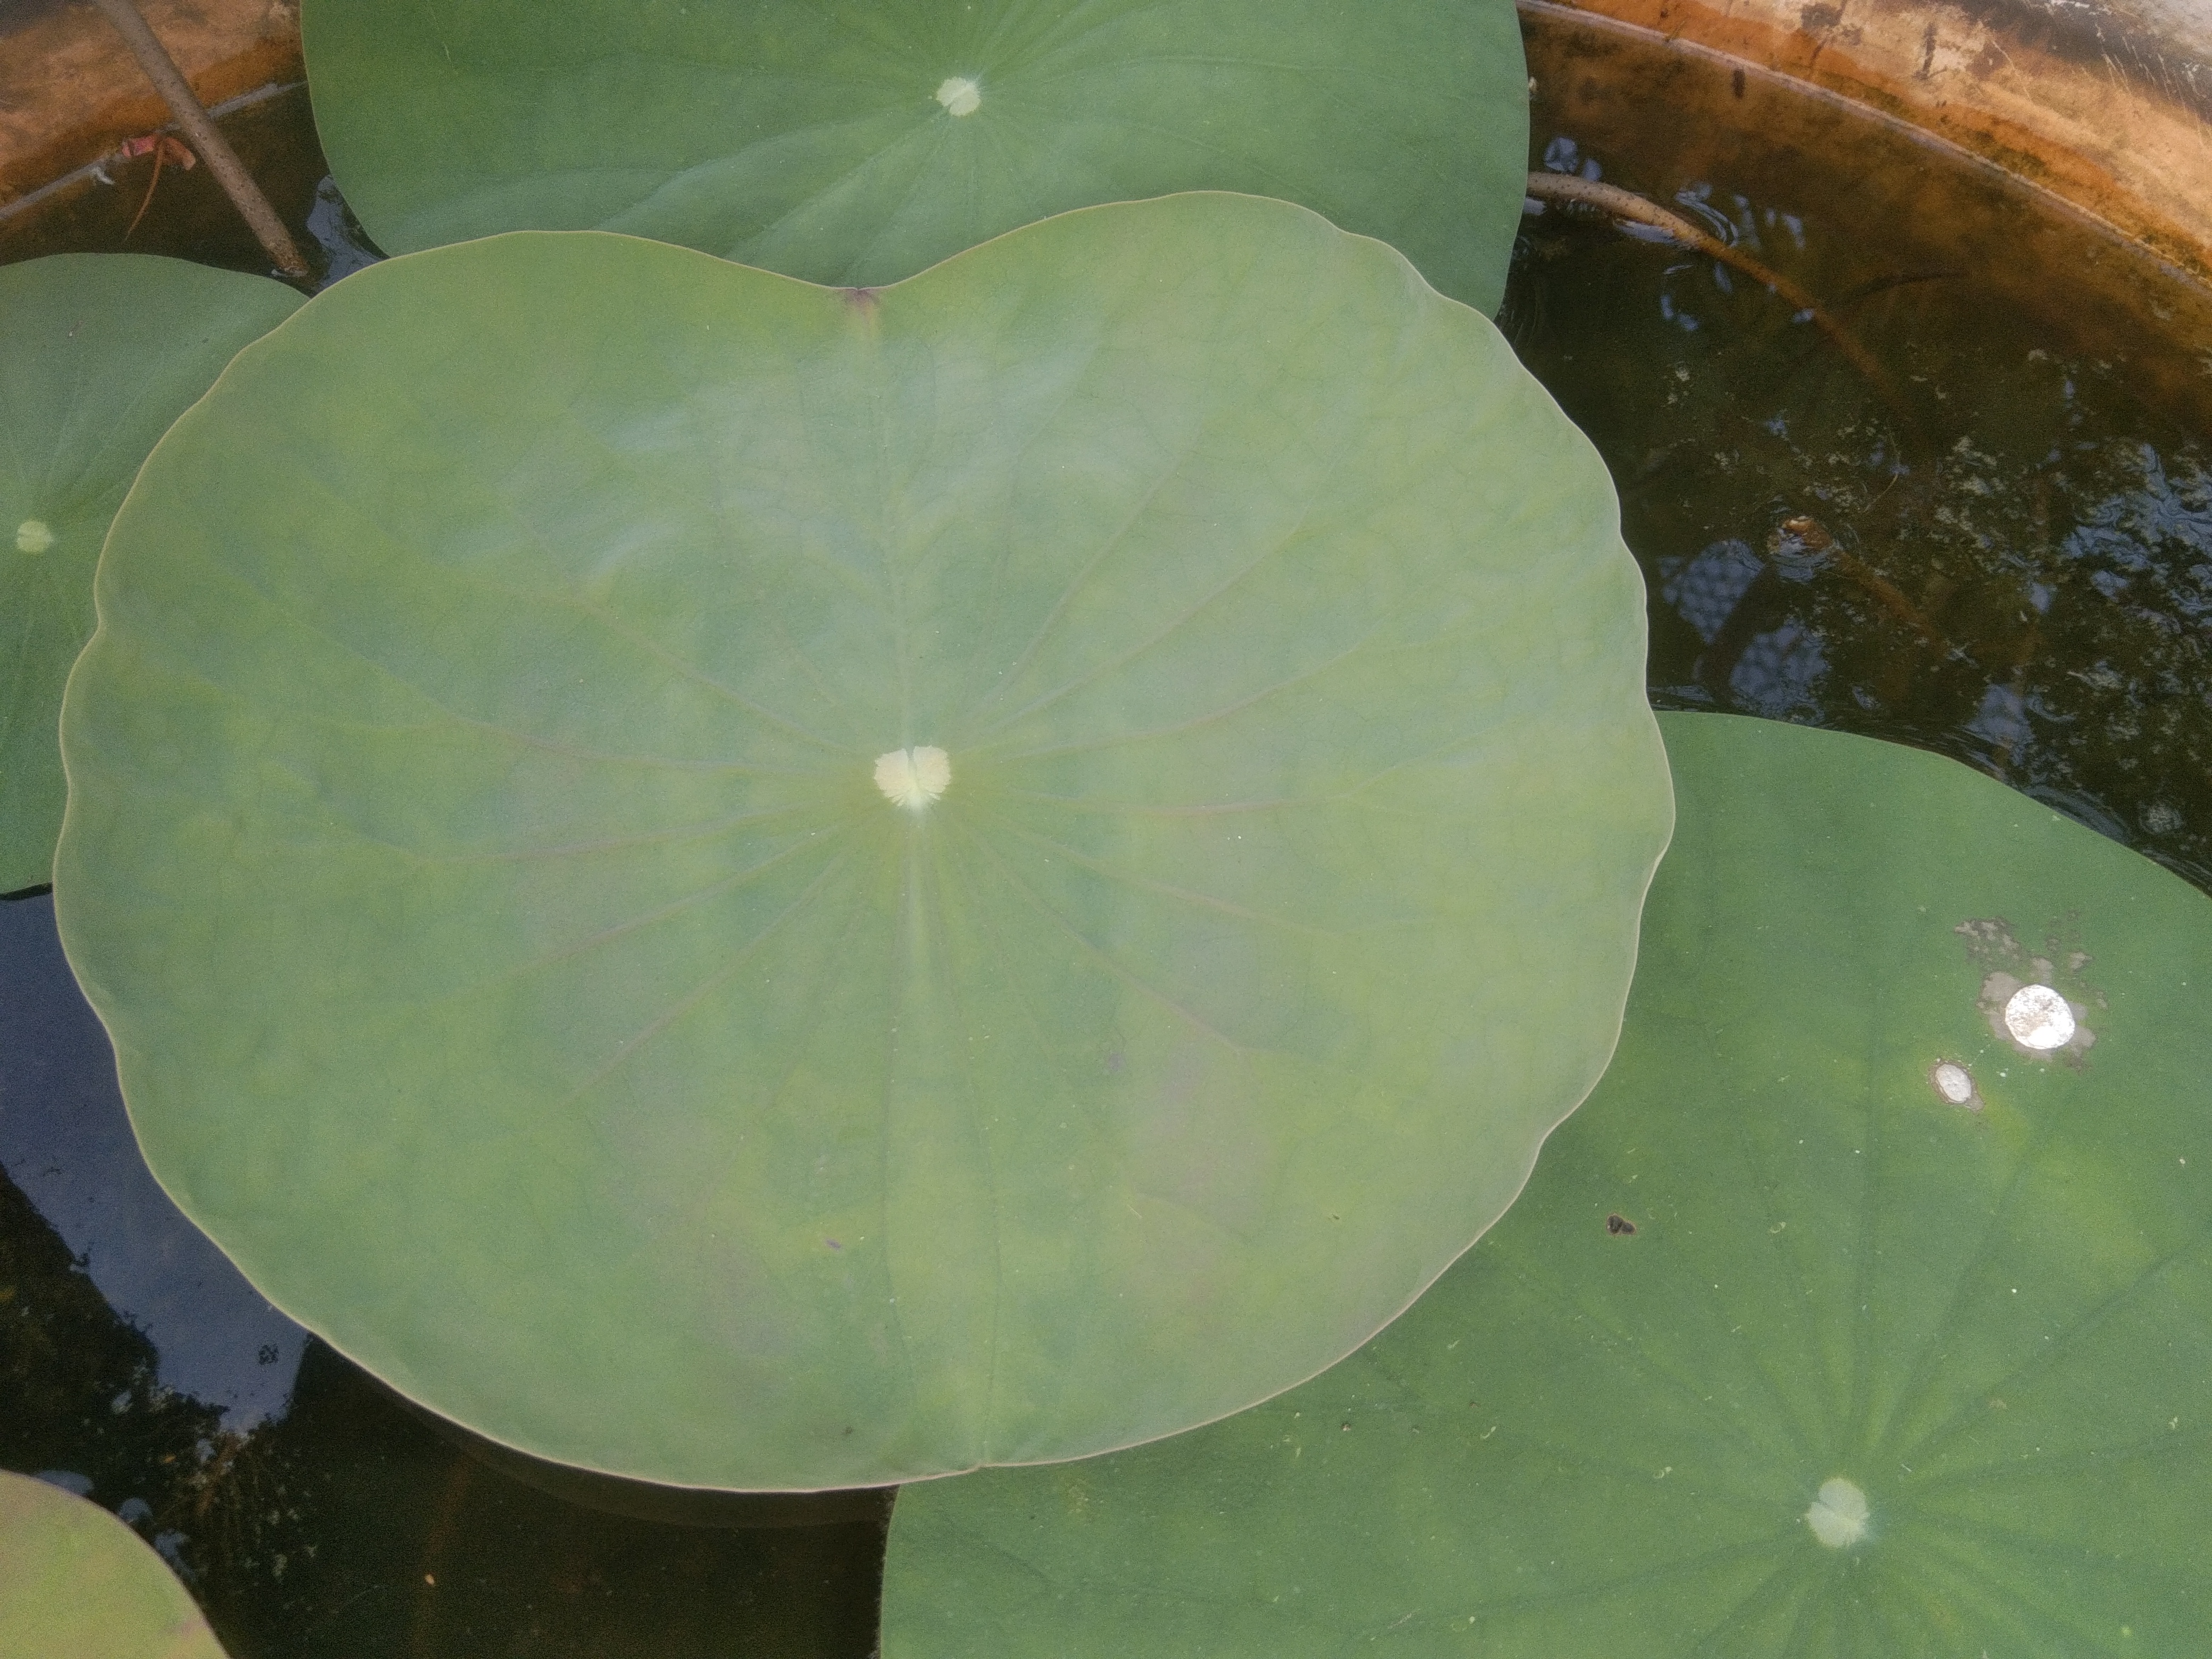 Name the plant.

lotus
